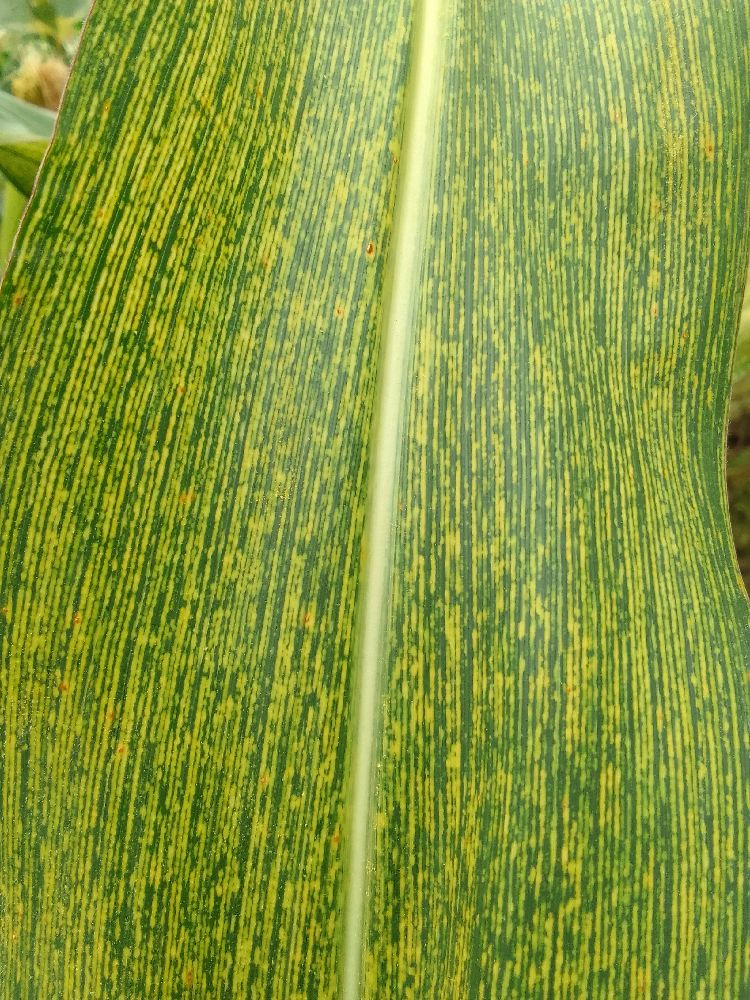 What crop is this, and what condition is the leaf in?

maize, maize streak virus
